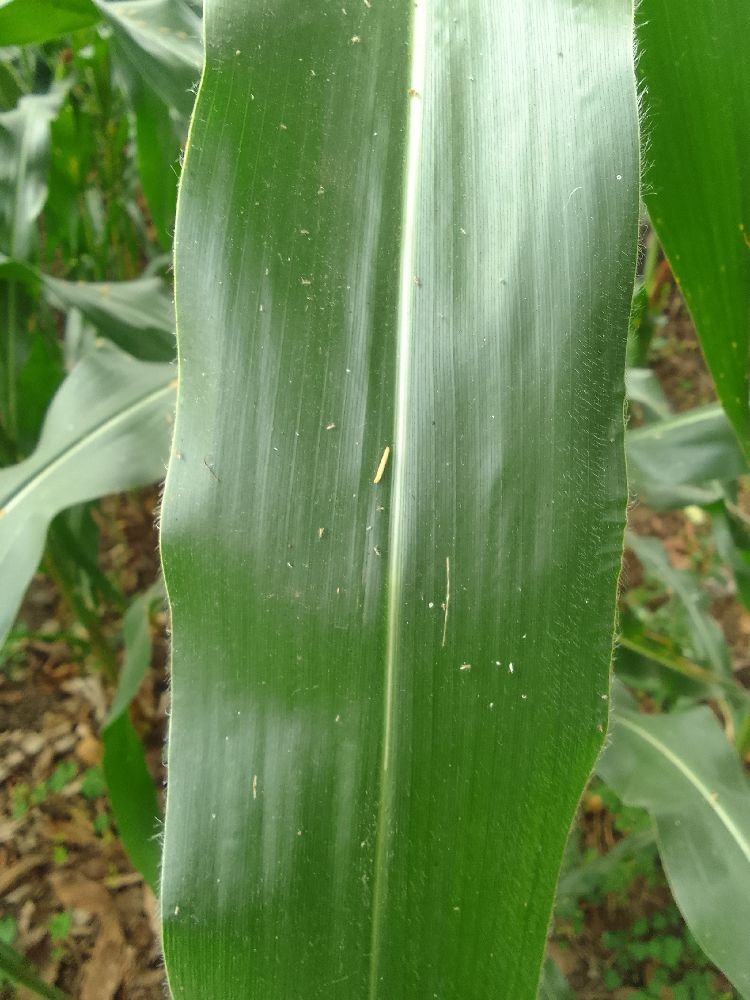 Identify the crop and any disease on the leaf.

maize, healthy
